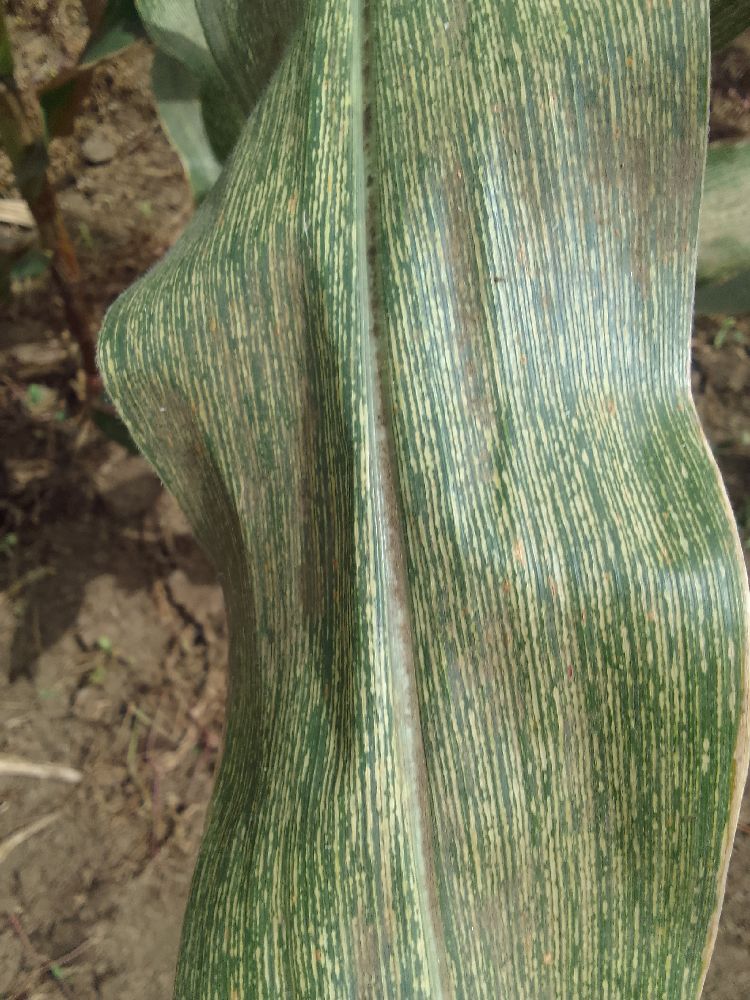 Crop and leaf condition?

maize, maize streak virus
